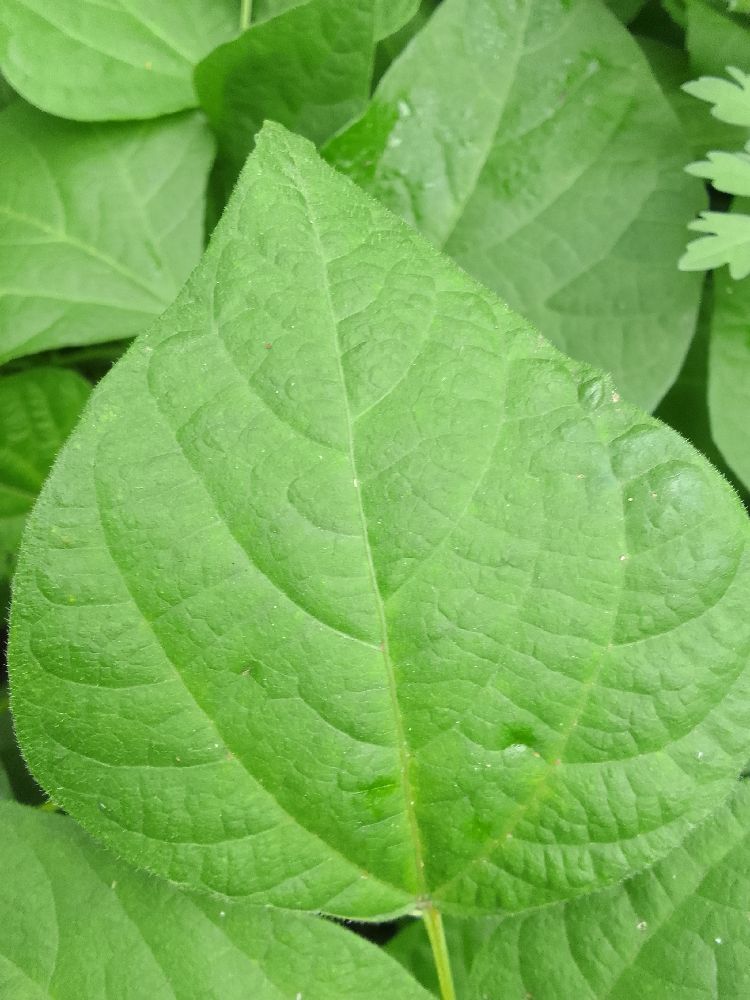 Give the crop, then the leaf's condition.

common bean, healthy
